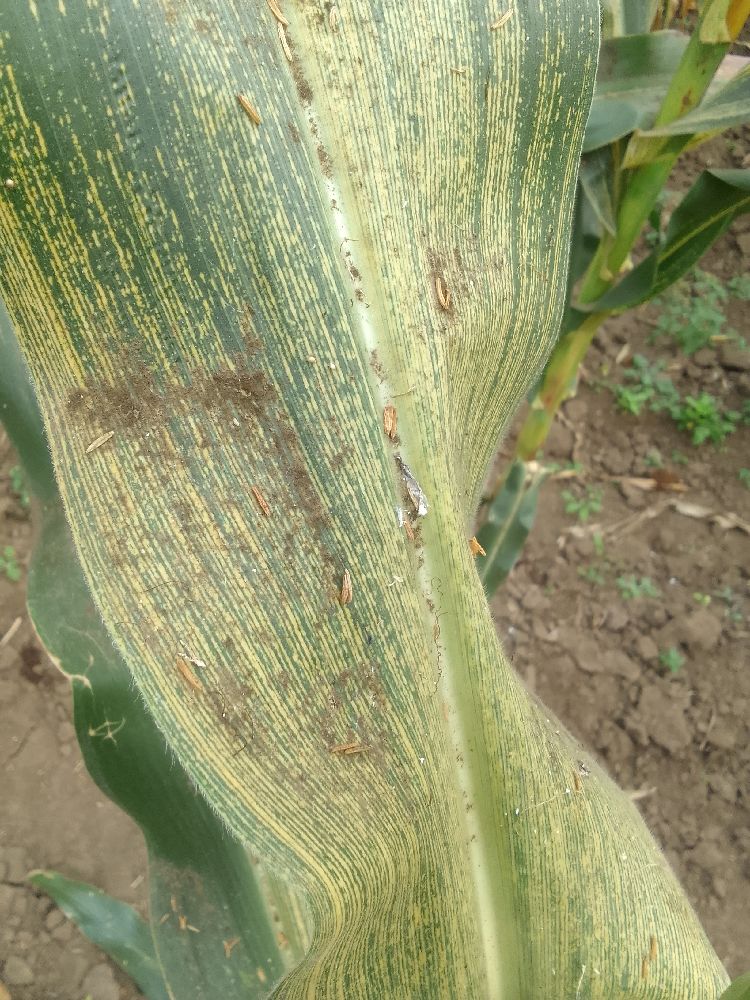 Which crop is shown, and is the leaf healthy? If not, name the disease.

maize, maize streak virus
